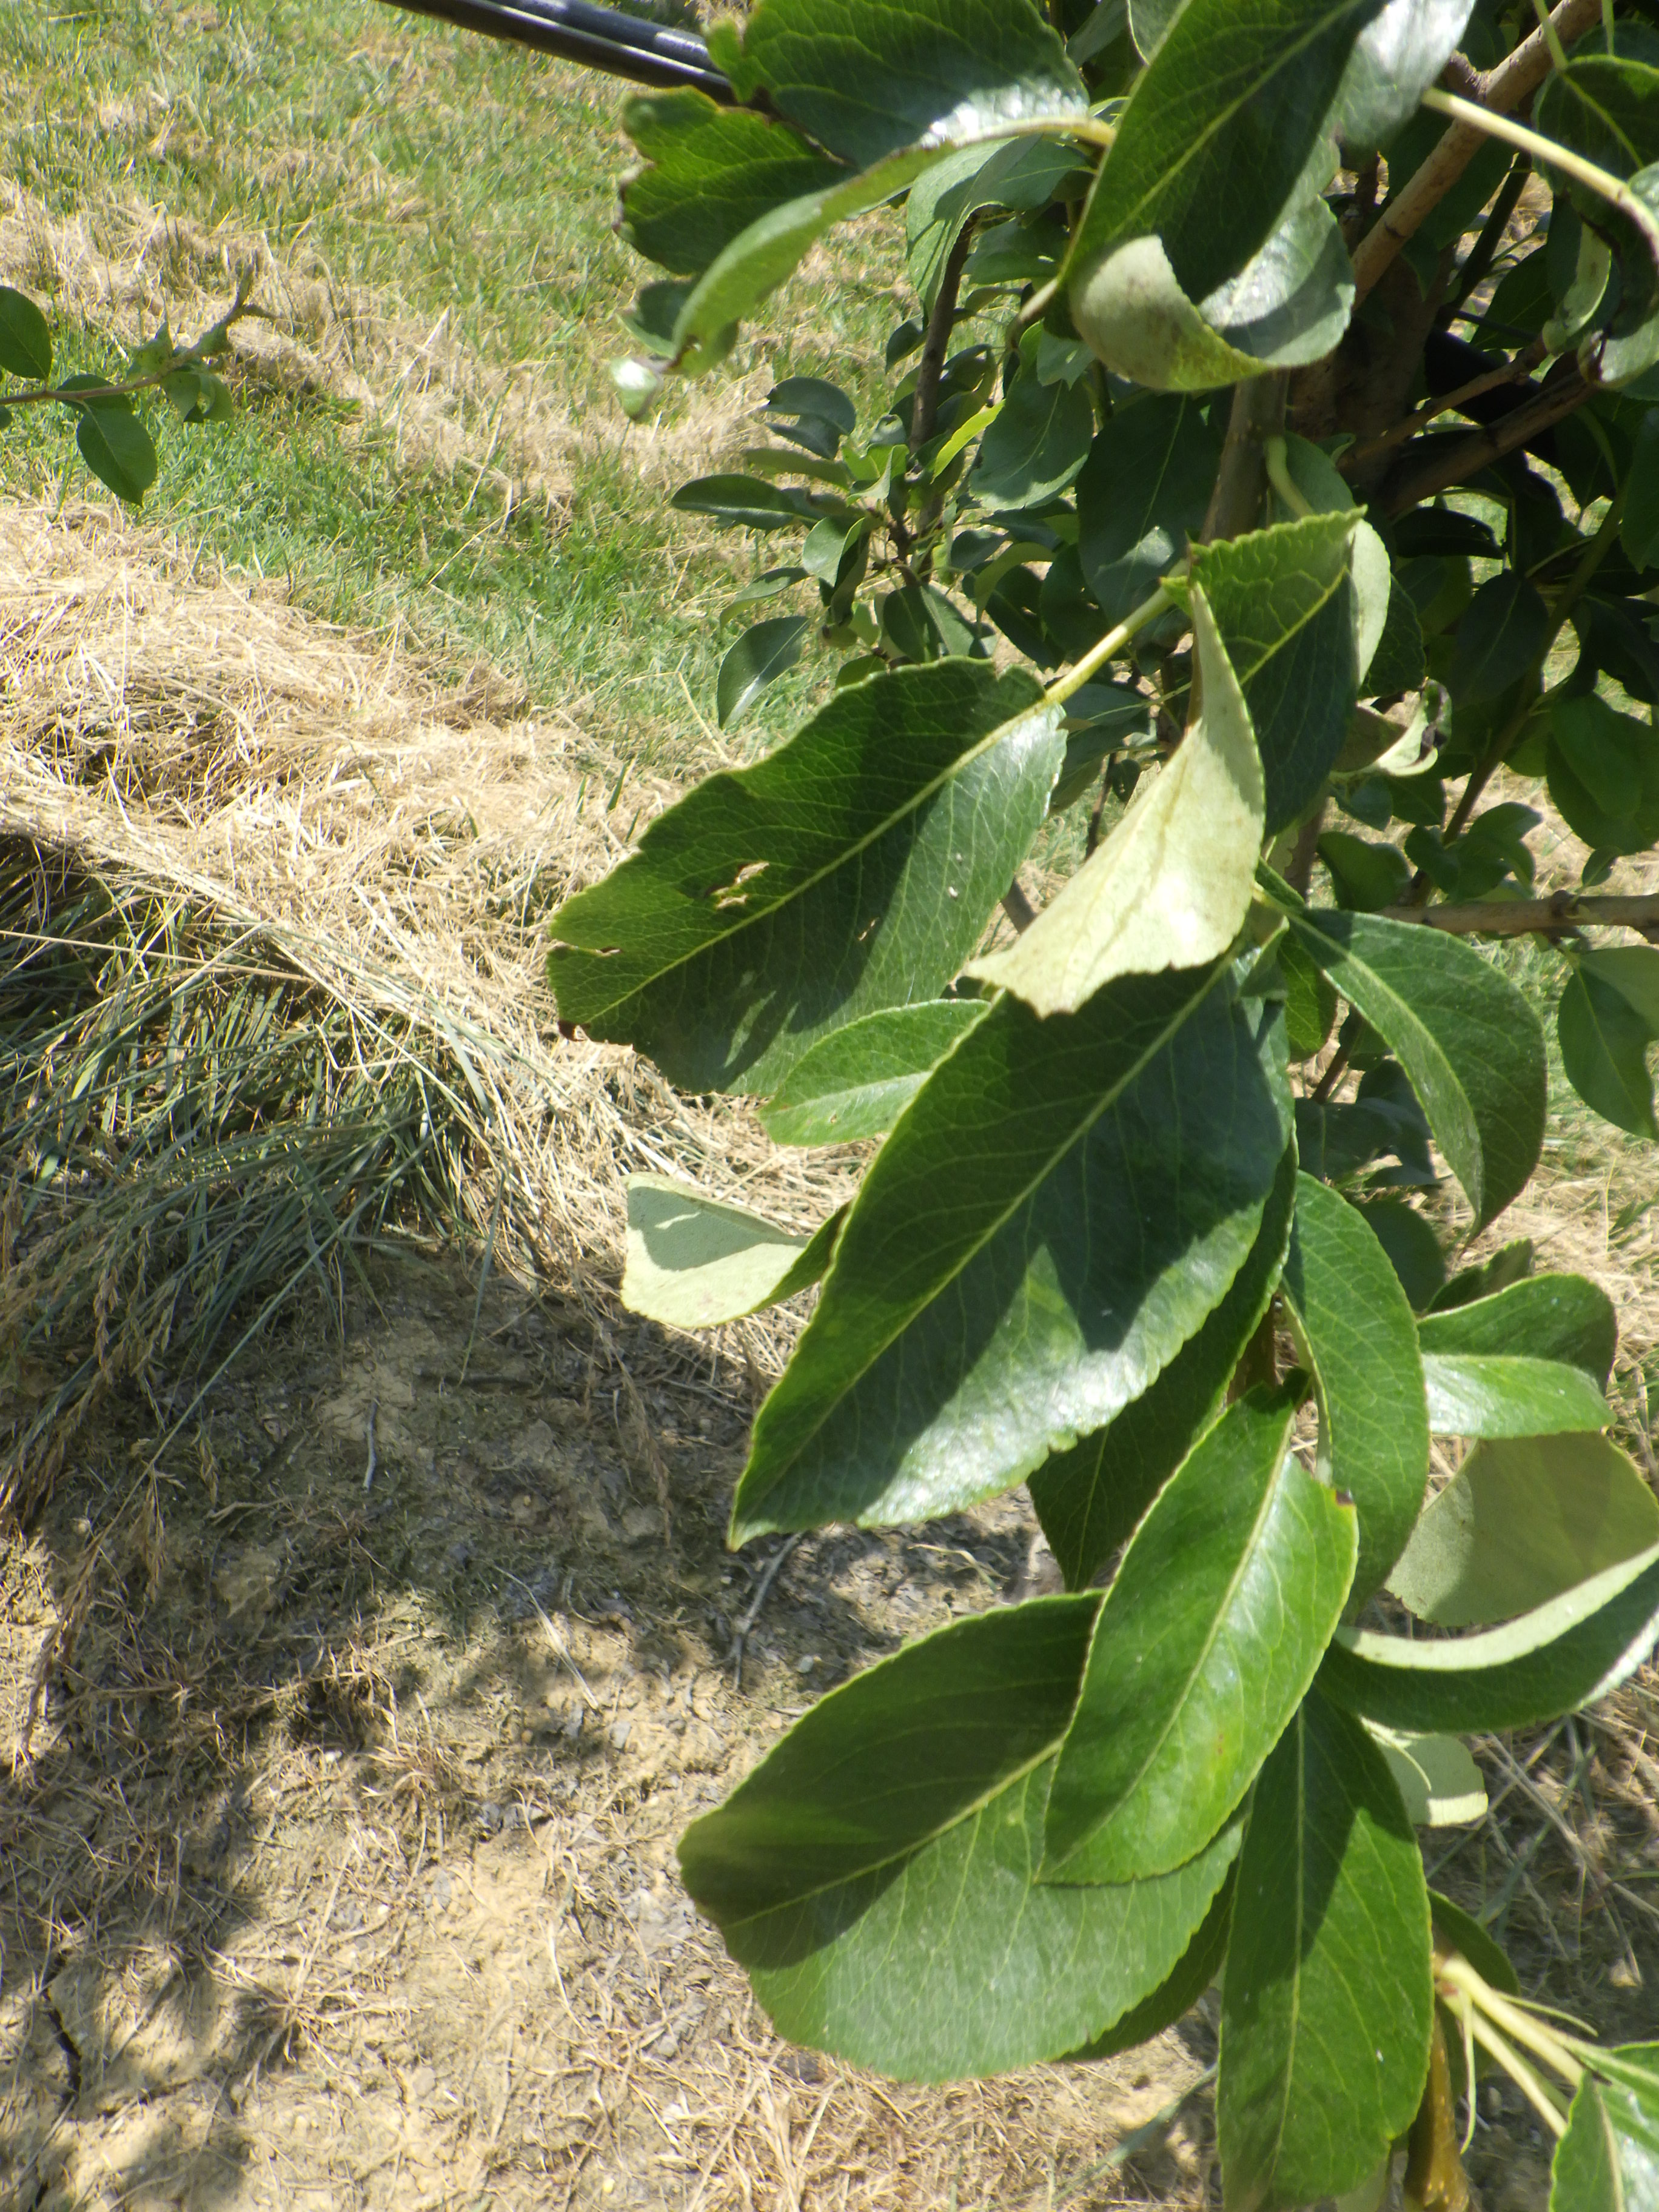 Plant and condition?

pear, mechanical damage
